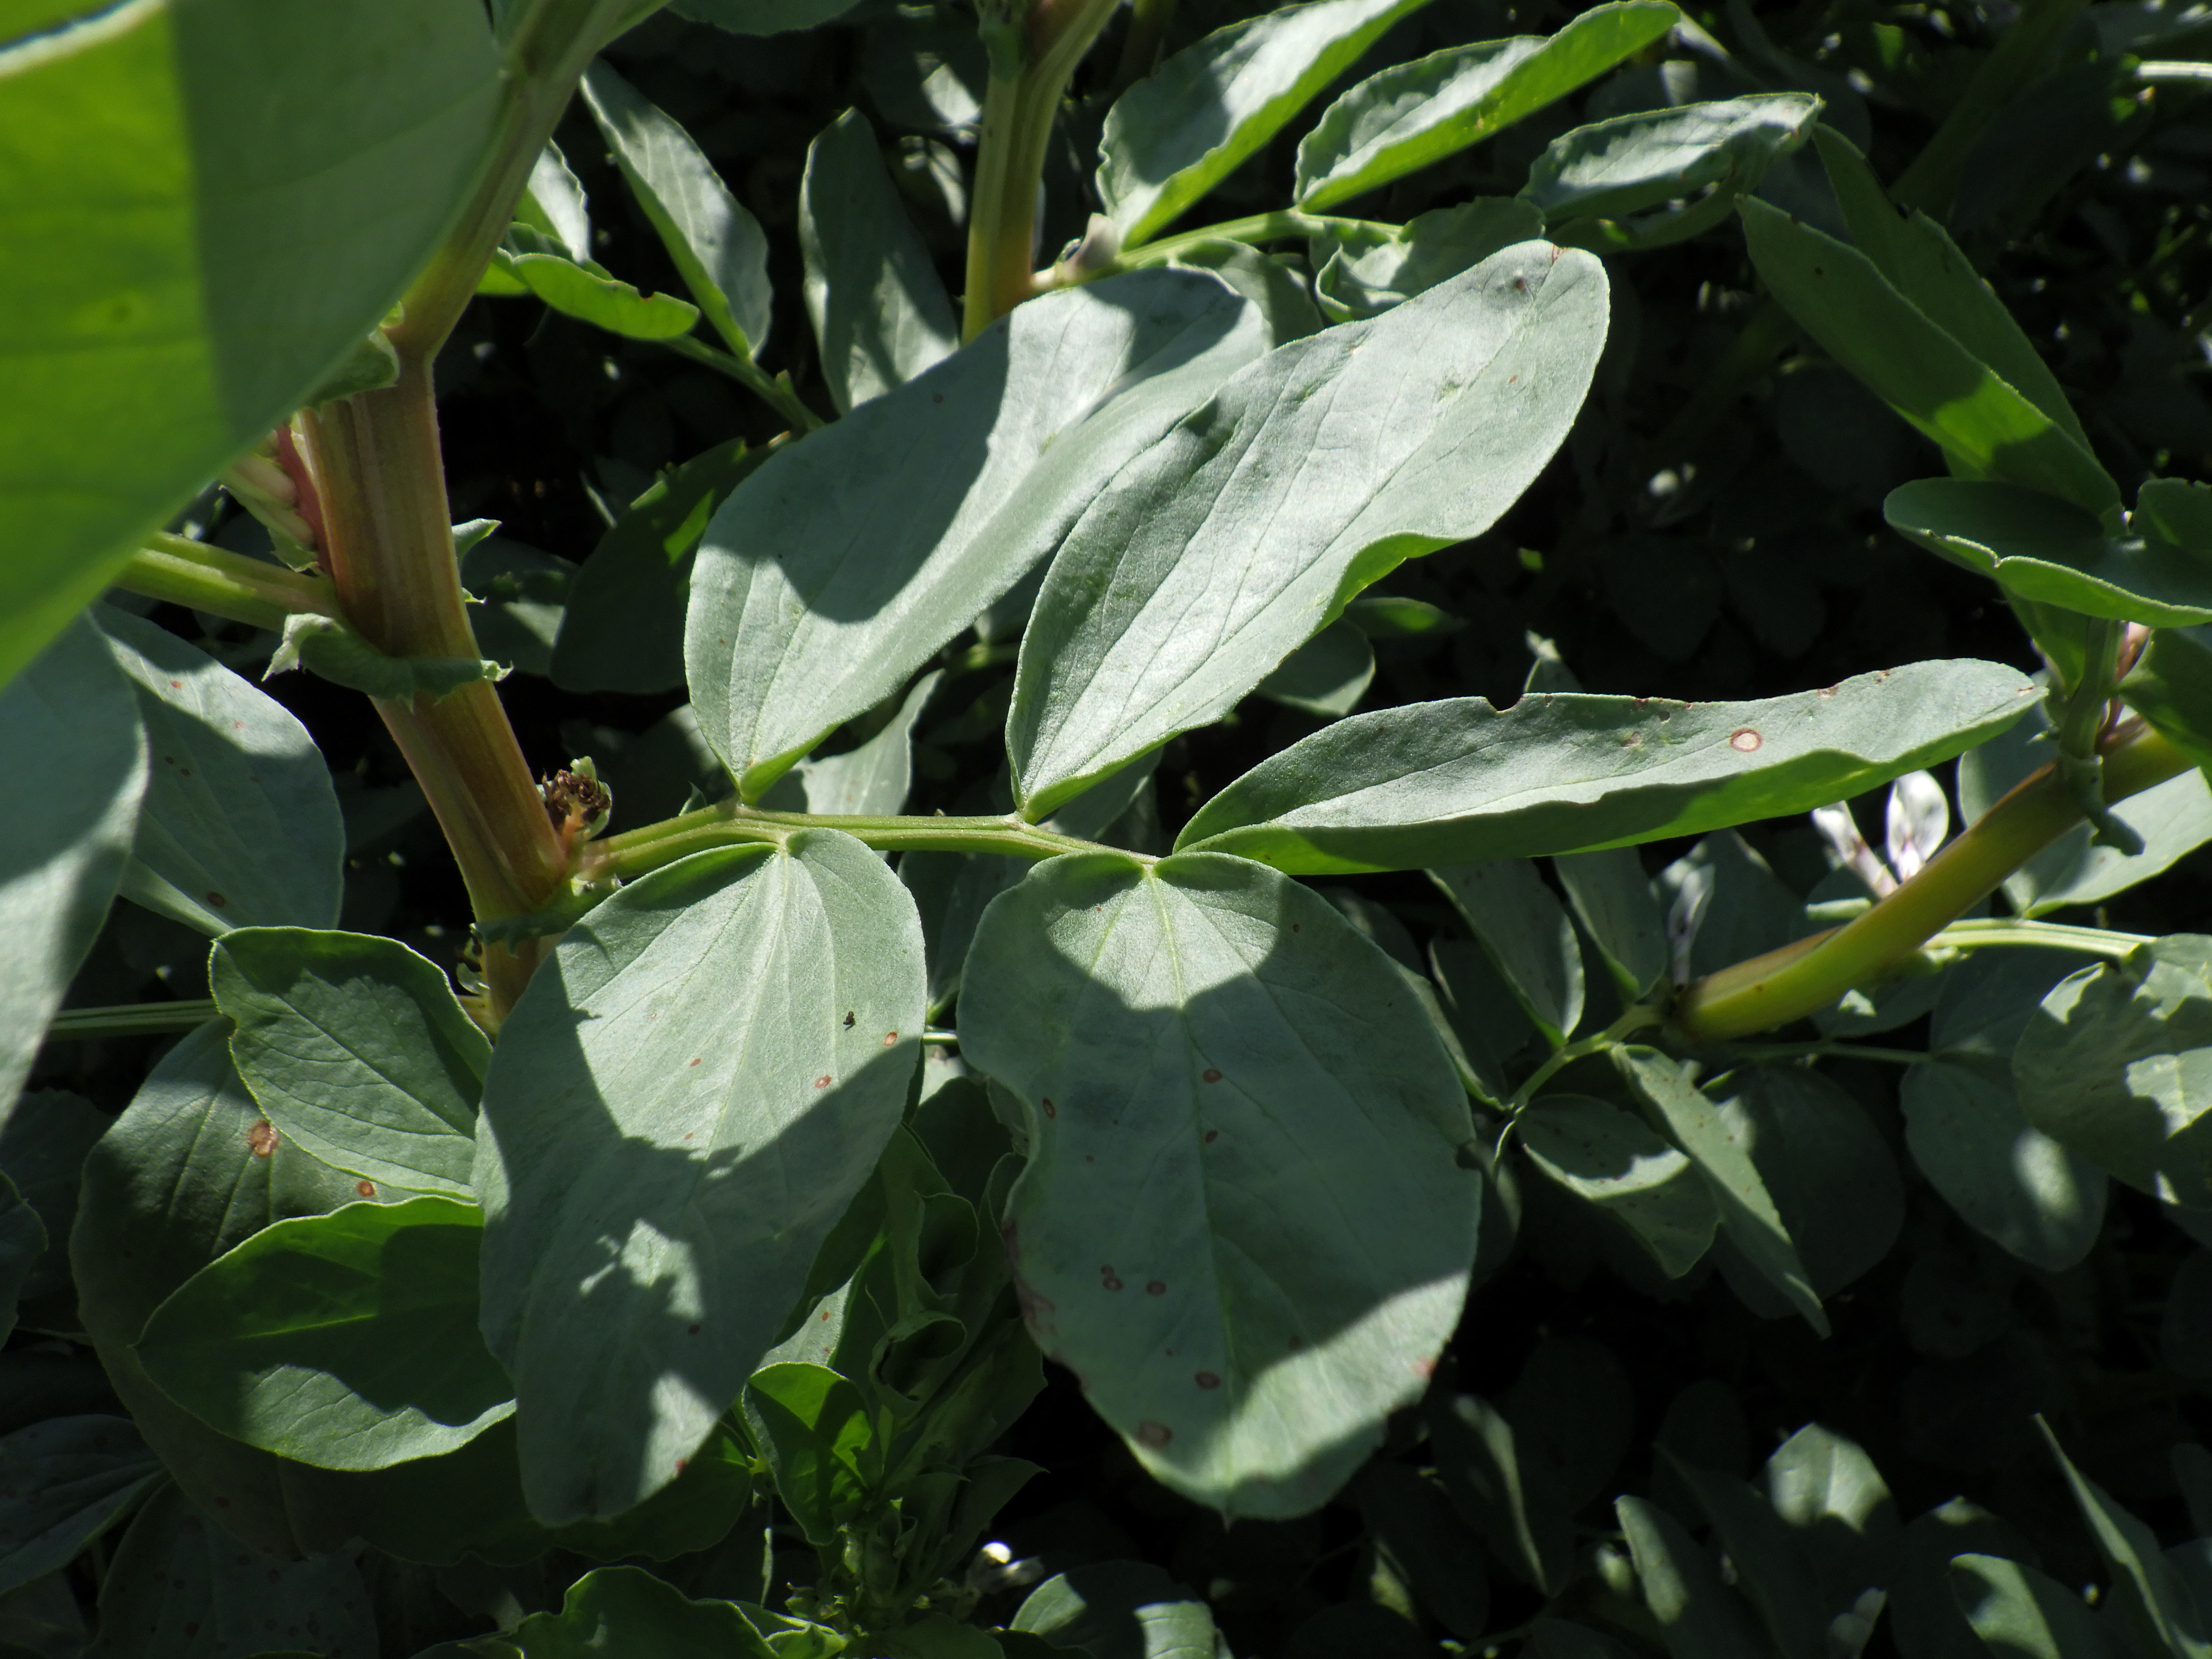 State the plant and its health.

faba bean, chocolate spot
